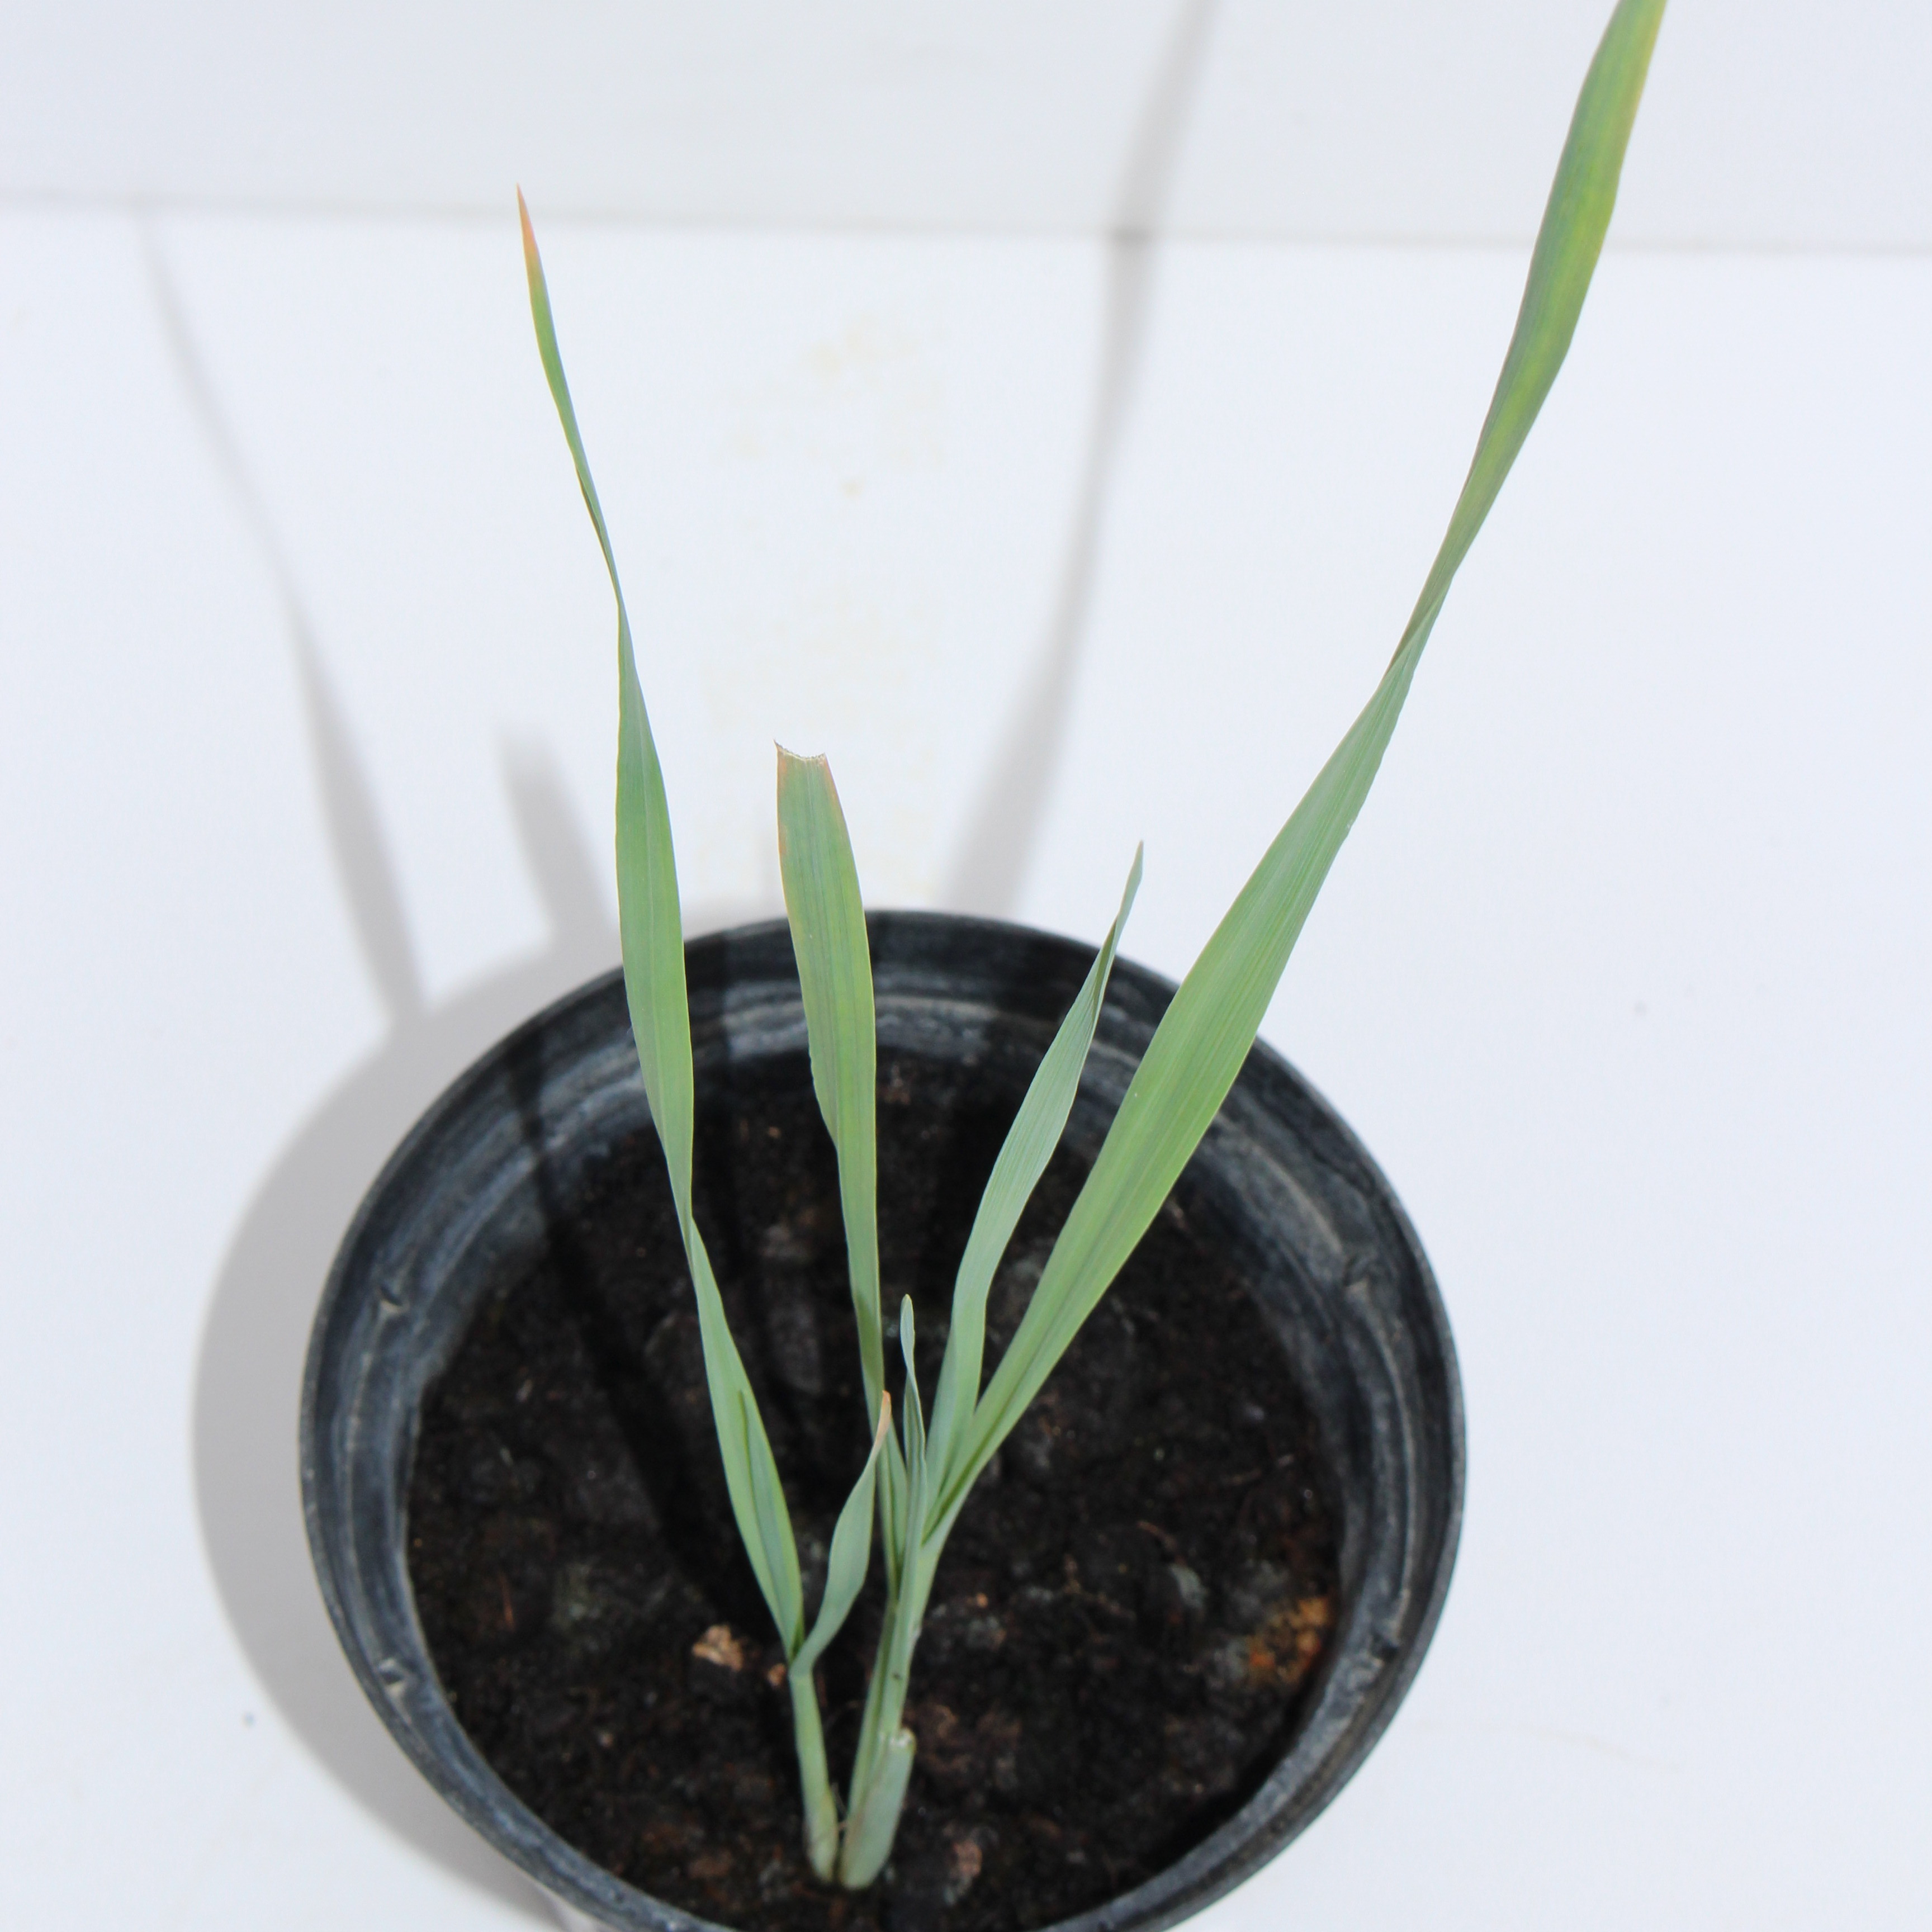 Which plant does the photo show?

Avena sterilis
